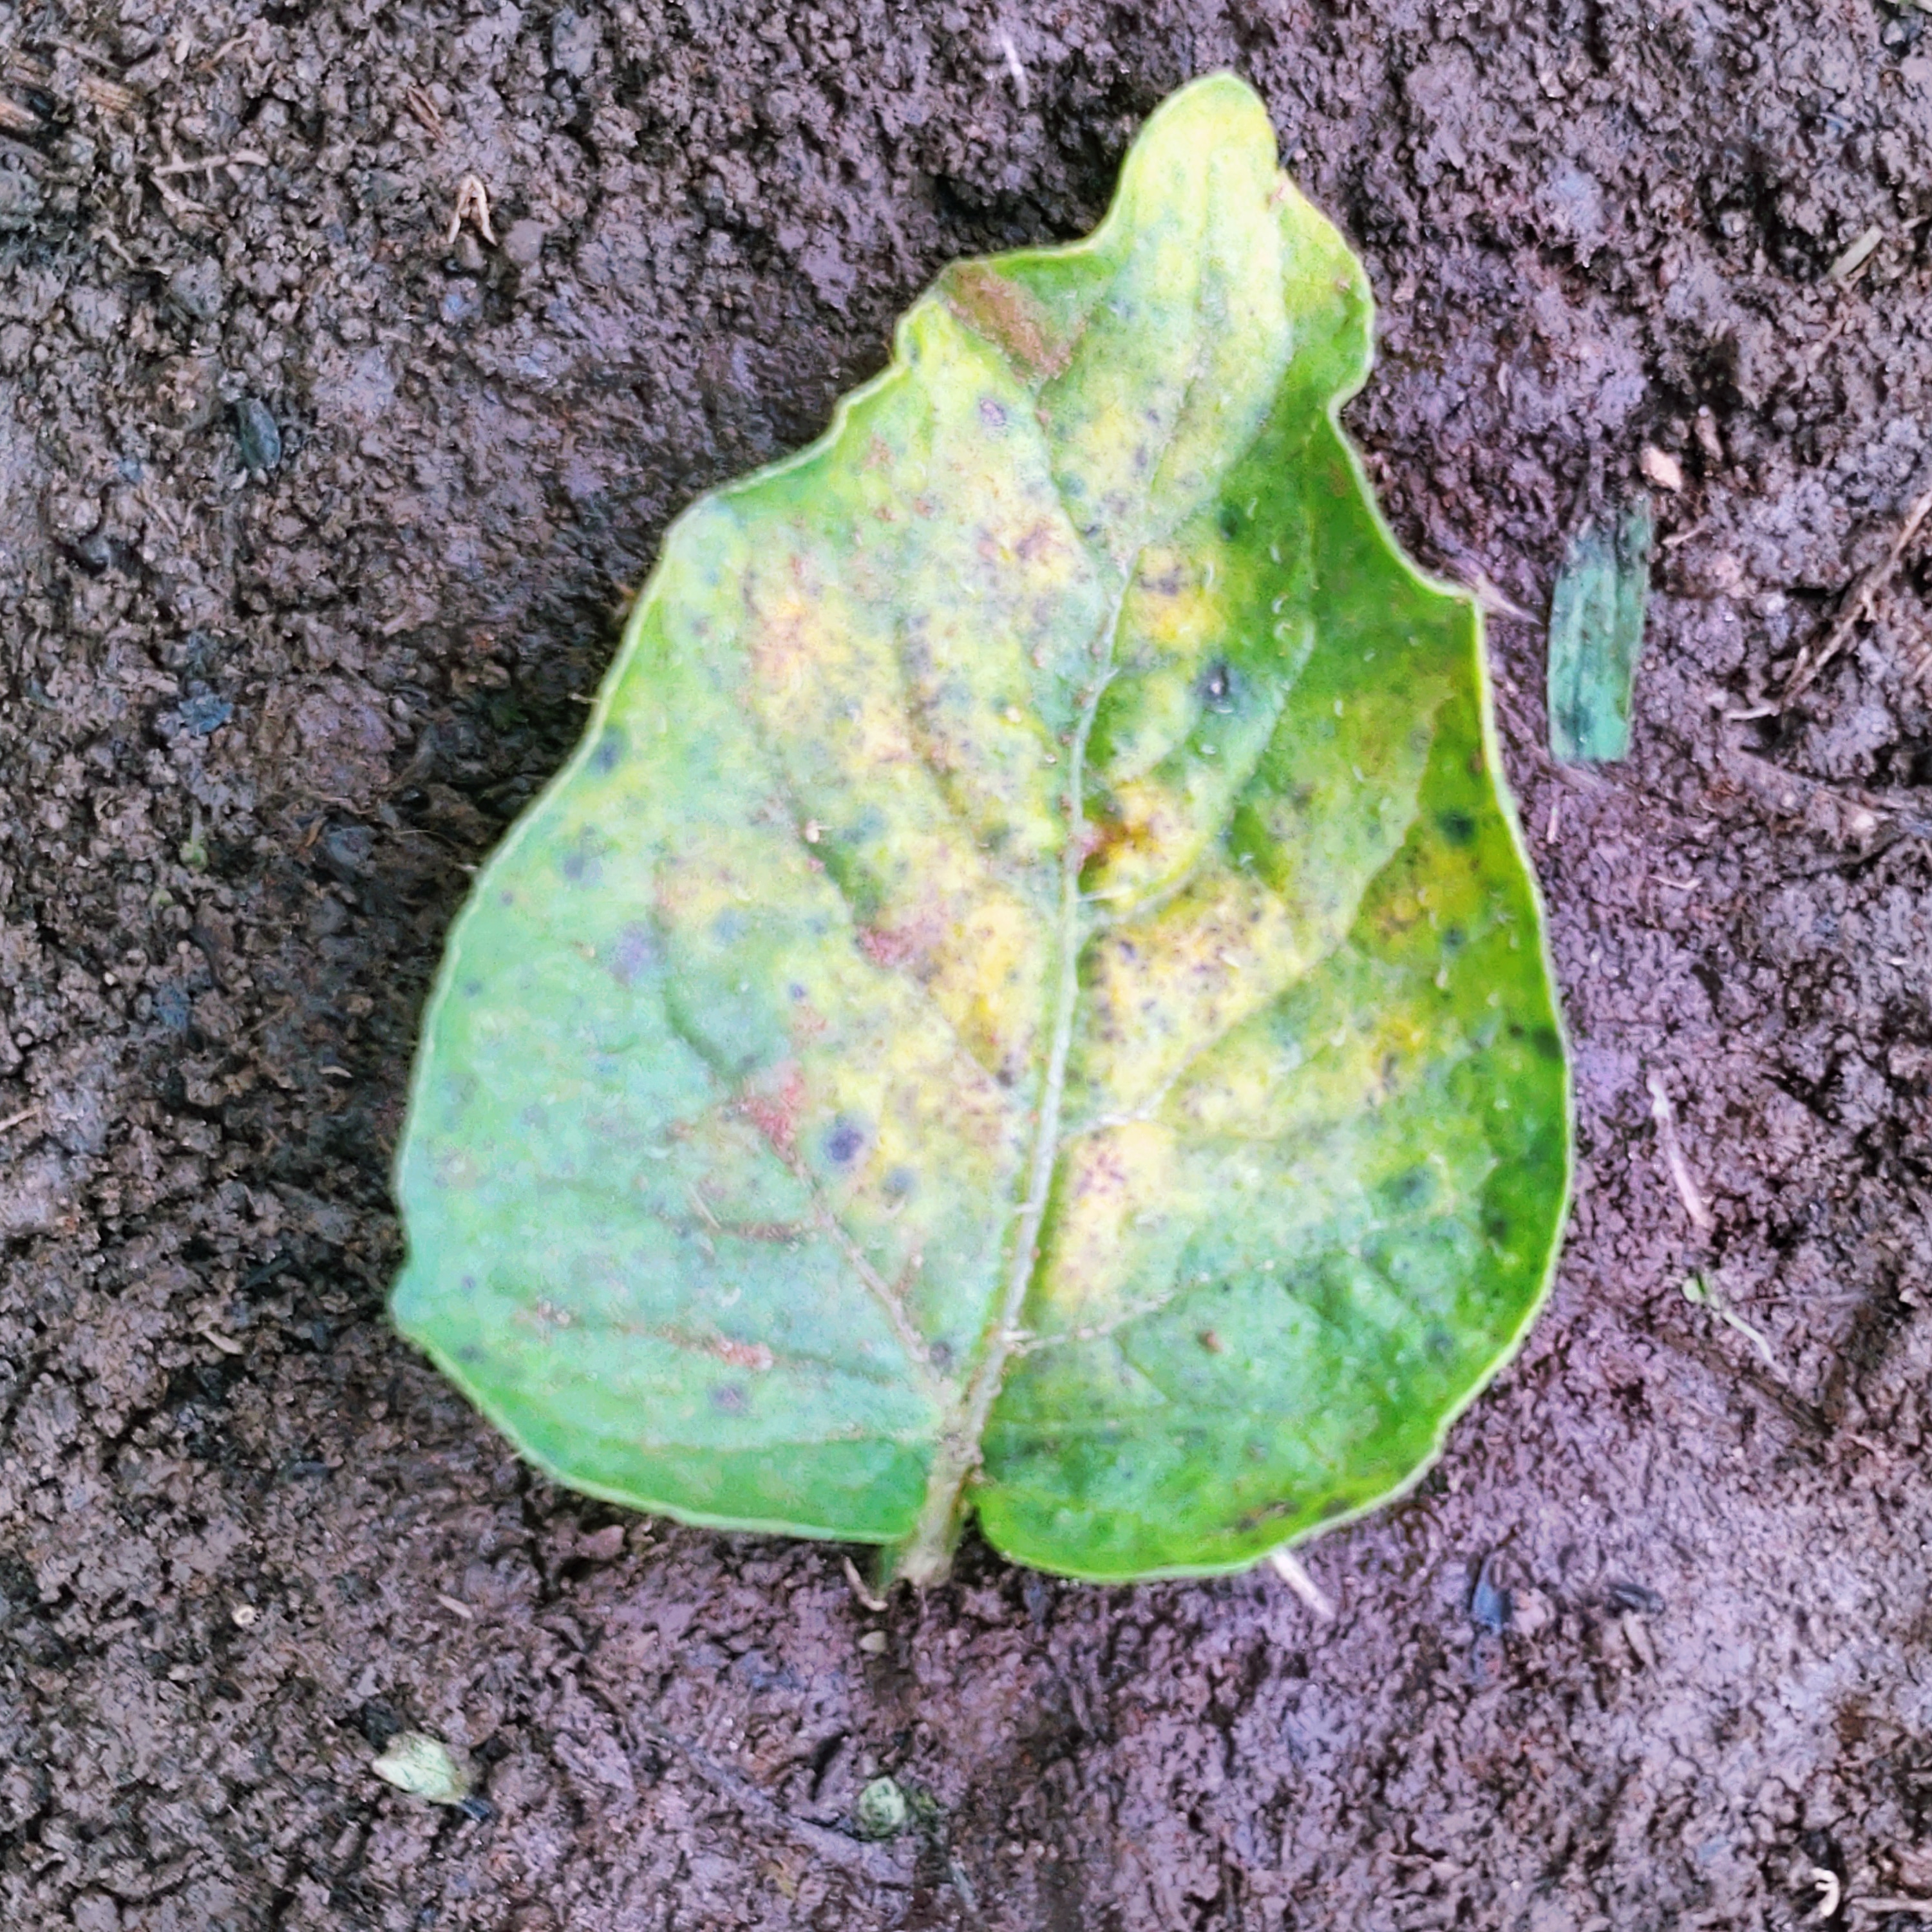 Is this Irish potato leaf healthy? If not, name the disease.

late blight
